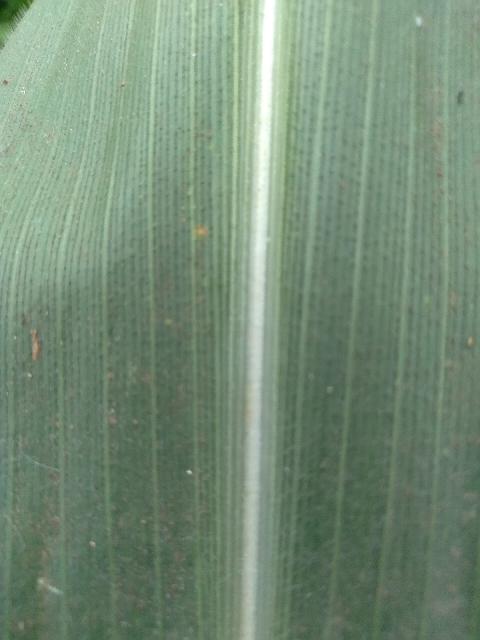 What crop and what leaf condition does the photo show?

maize, healthy
